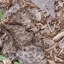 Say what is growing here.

grass
